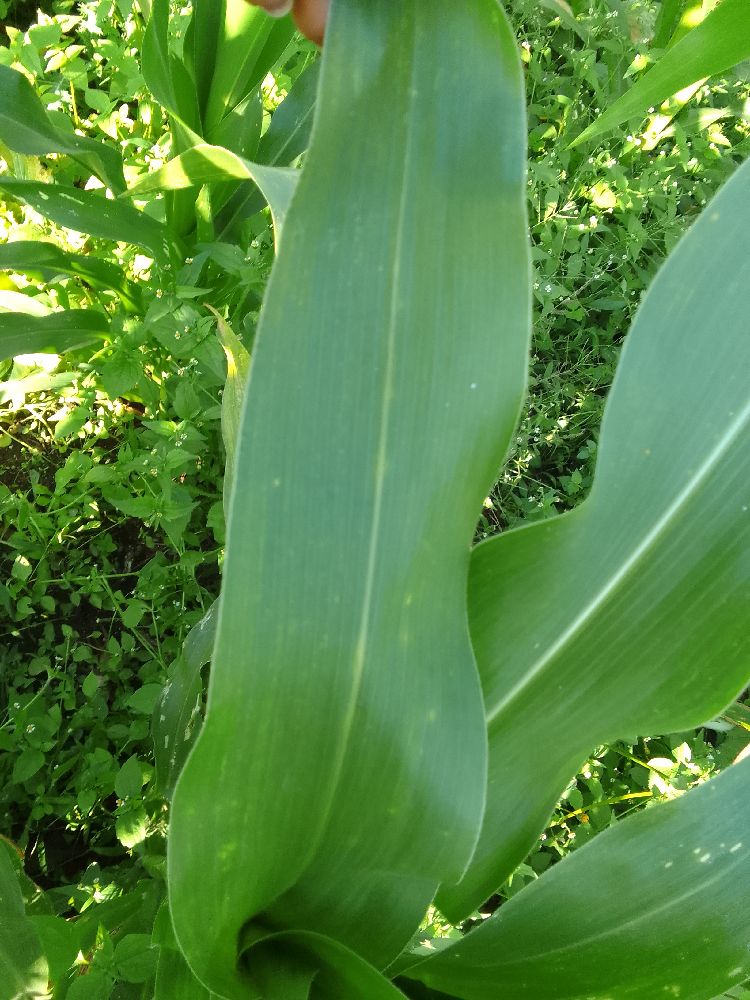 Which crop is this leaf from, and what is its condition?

maize, healthy
